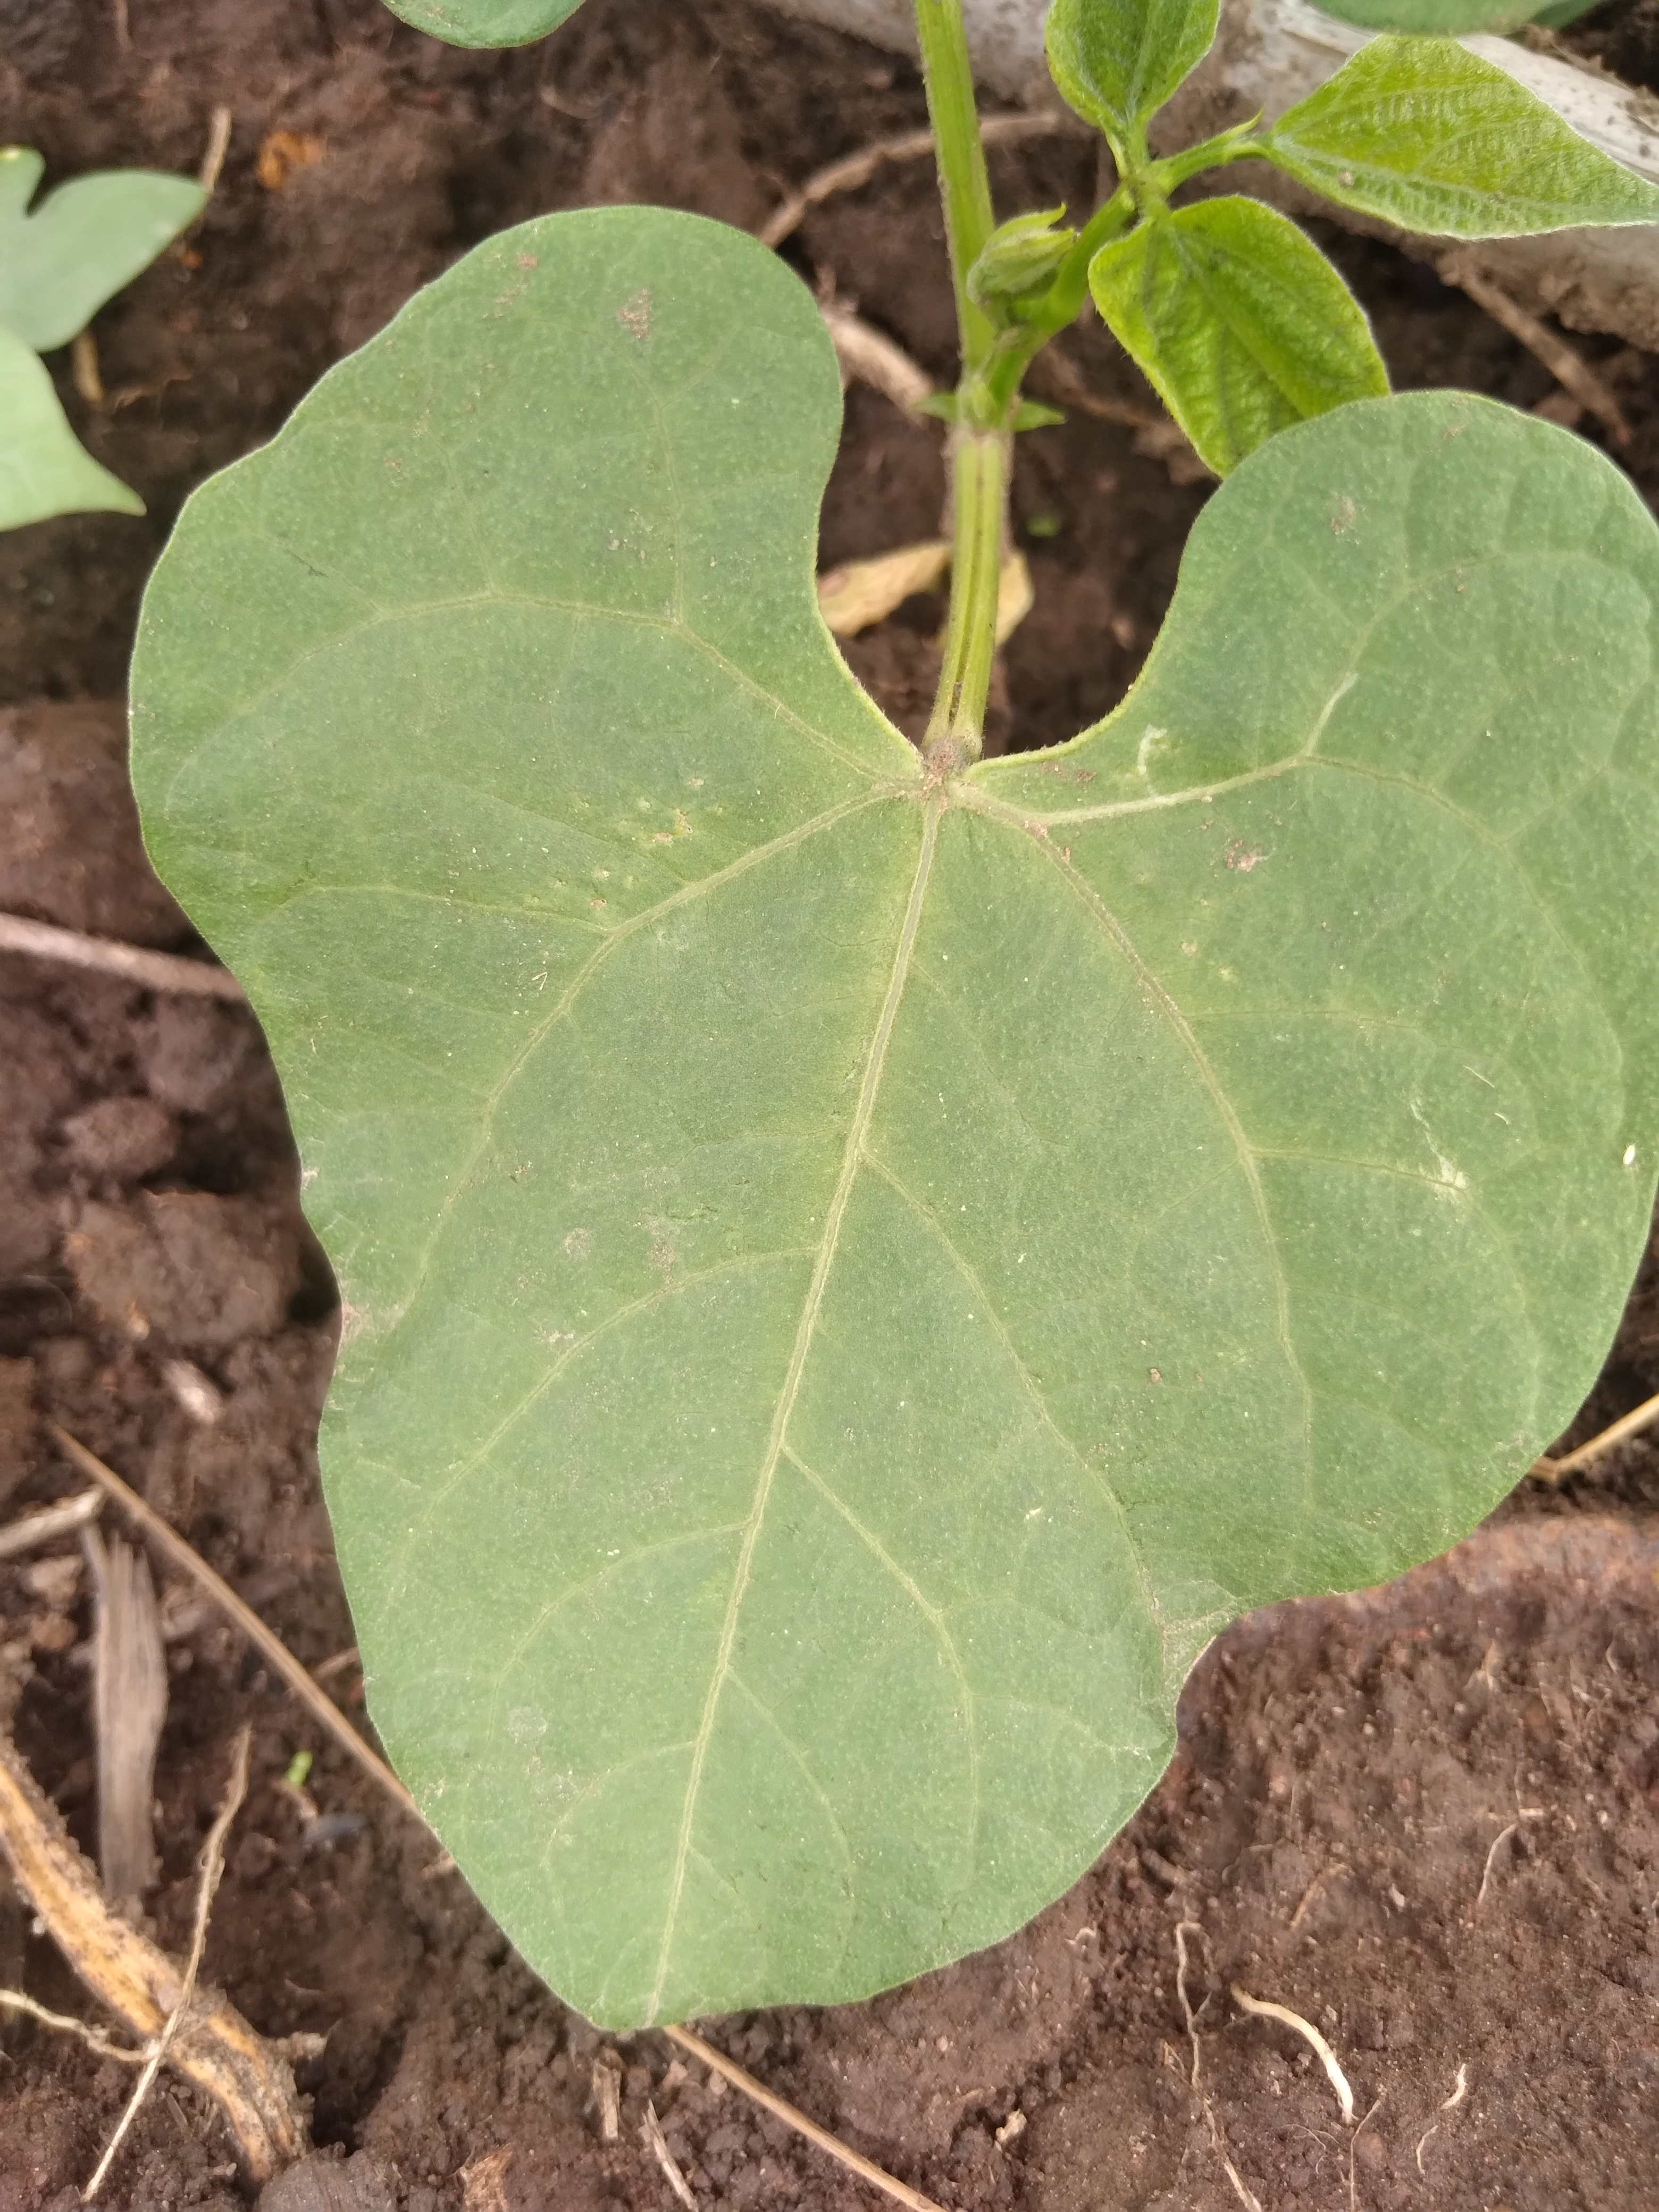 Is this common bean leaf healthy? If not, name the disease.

healthy
